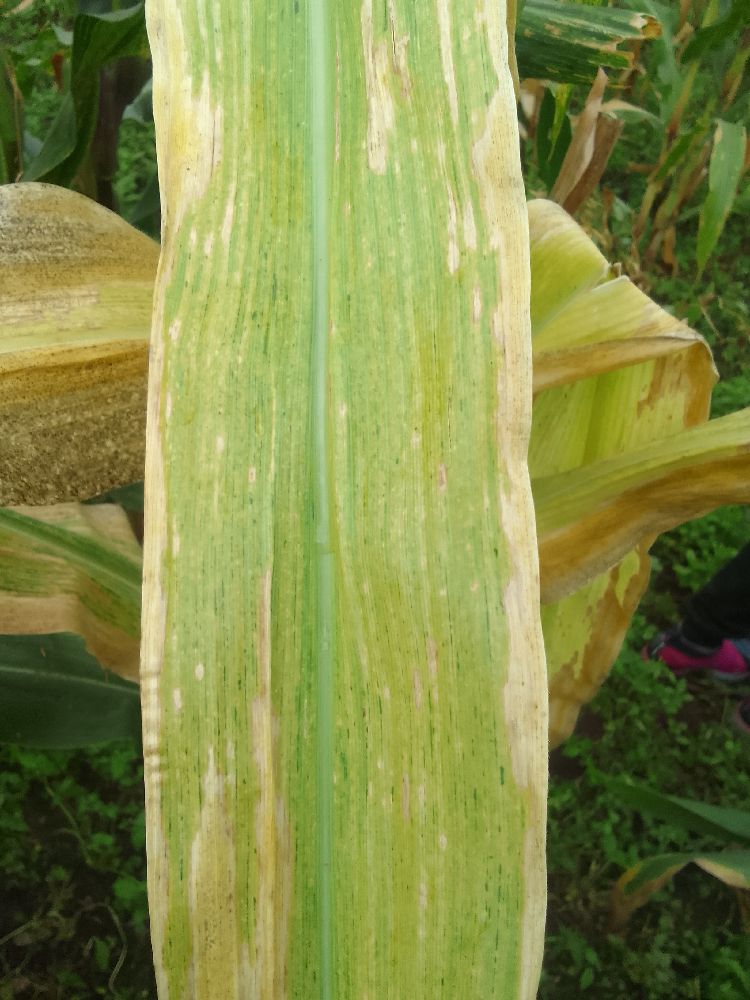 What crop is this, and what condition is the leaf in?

maize, maize lethal necrosis
